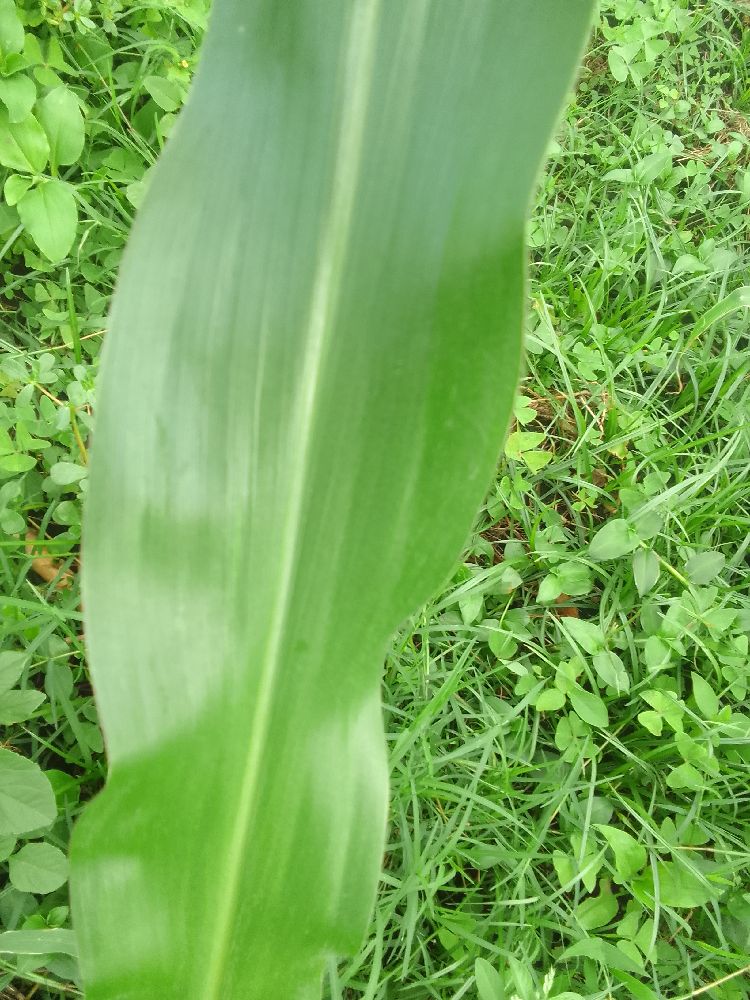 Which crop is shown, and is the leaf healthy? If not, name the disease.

maize, healthy
